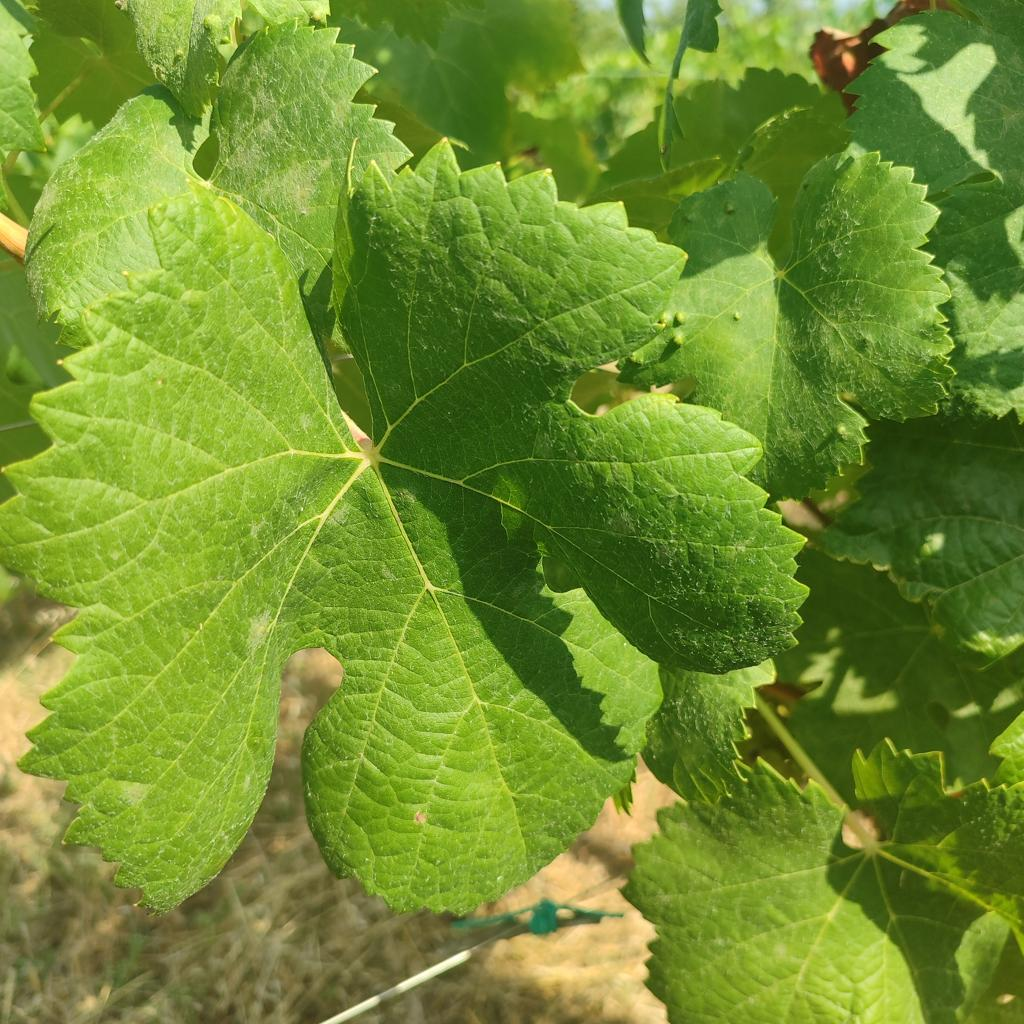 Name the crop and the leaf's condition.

grapevine, healthy
